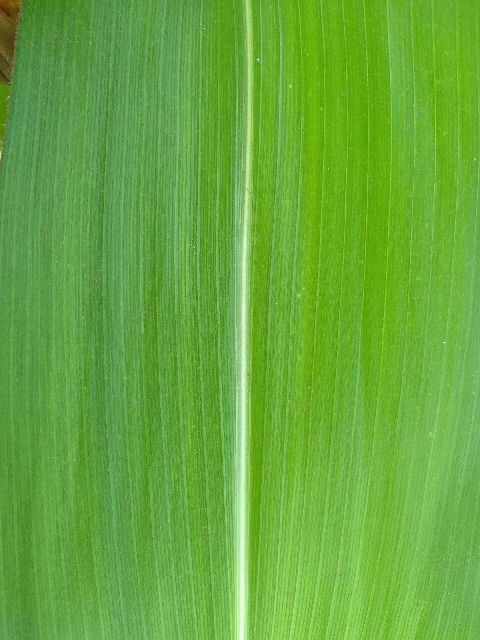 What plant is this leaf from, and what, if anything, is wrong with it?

maize, healthy
